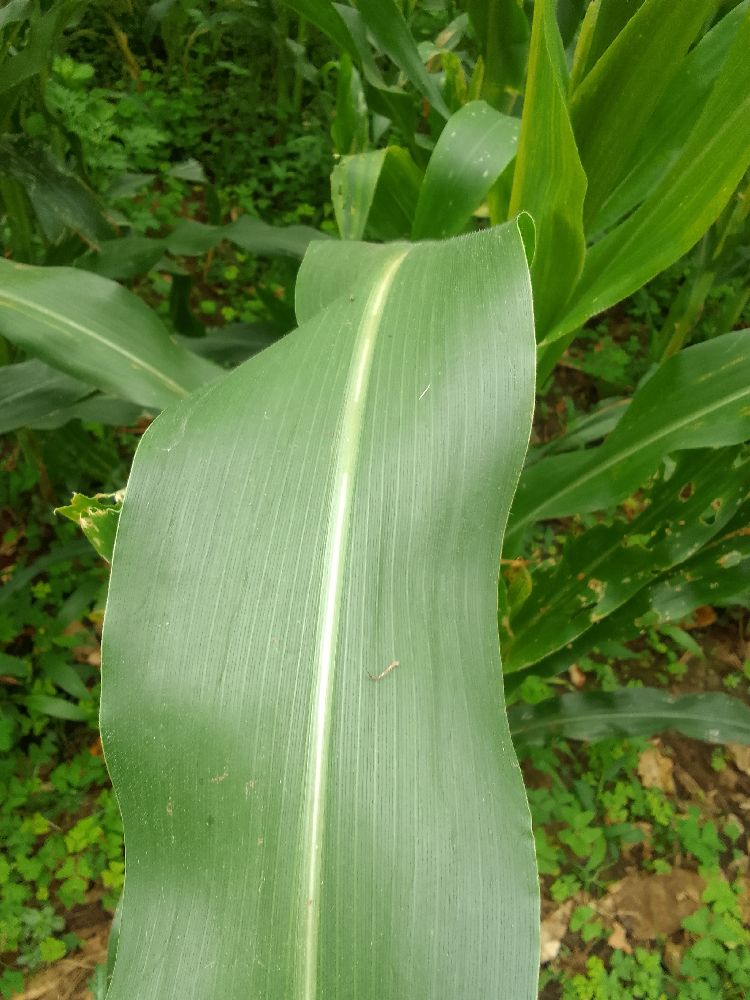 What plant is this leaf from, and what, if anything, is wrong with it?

maize, healthy
